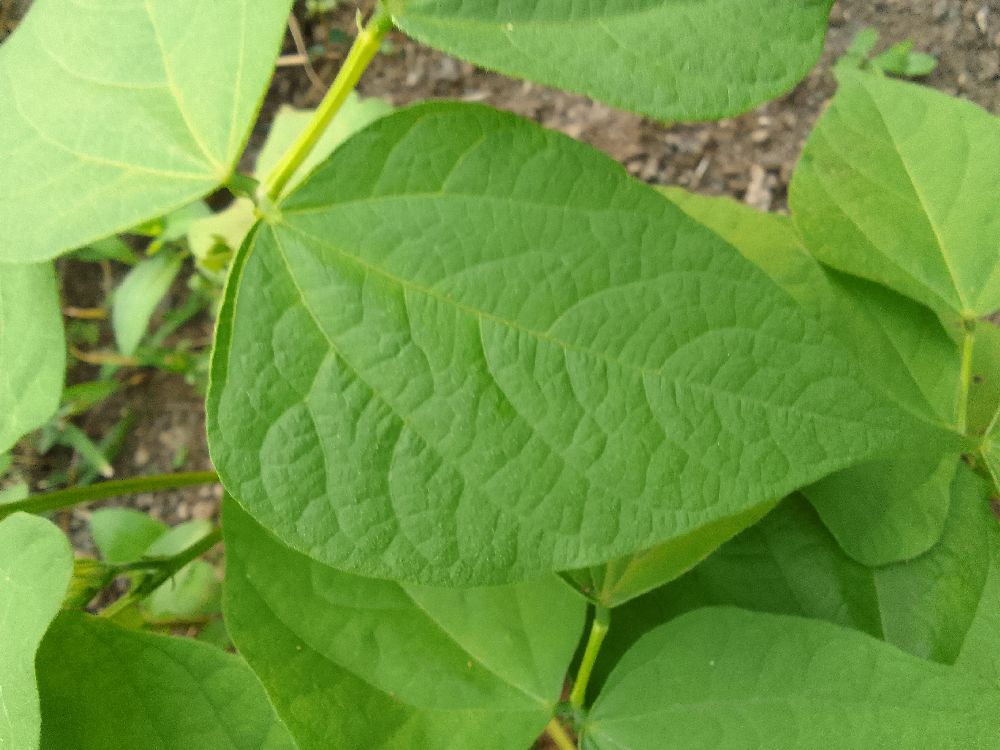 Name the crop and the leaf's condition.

common bean, healthy
